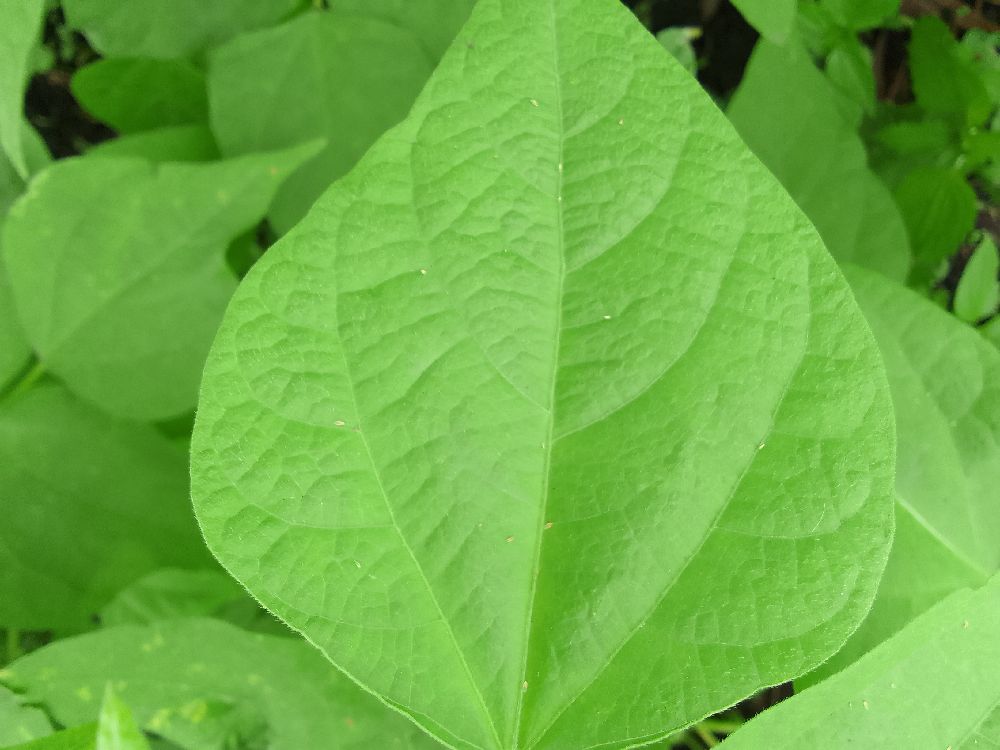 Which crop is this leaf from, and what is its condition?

common bean, healthy
